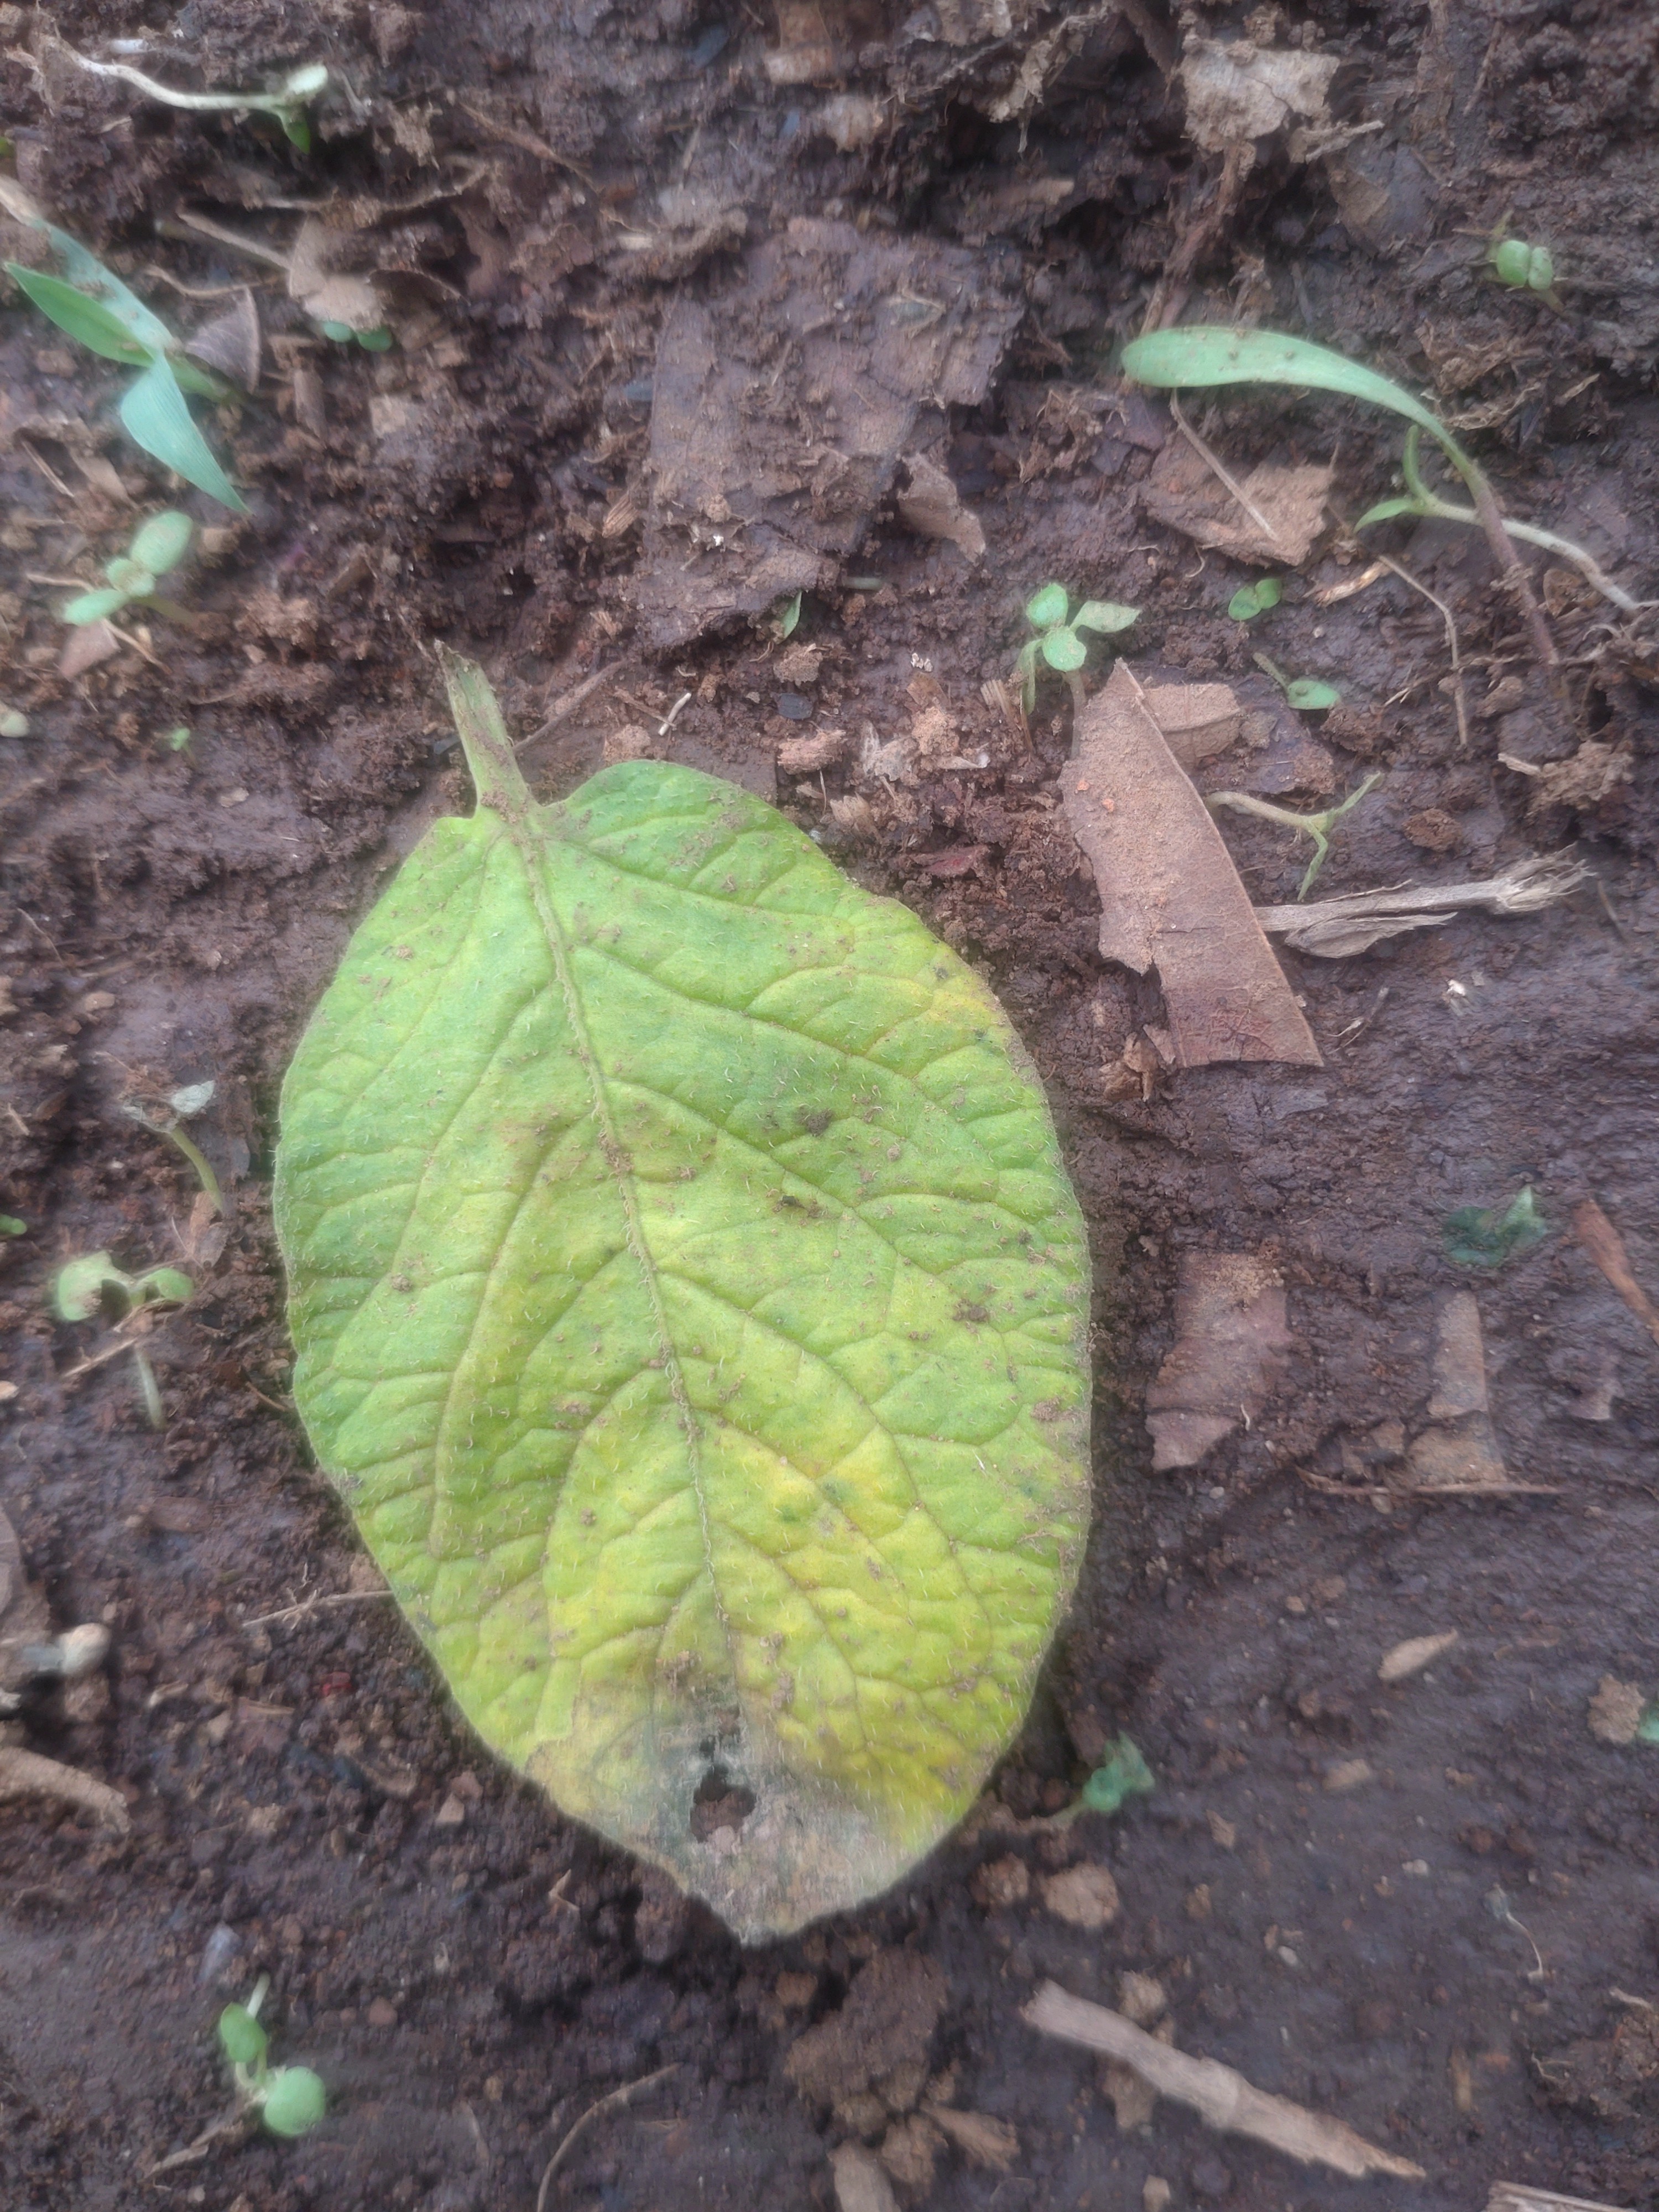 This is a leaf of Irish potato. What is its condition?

late blight
